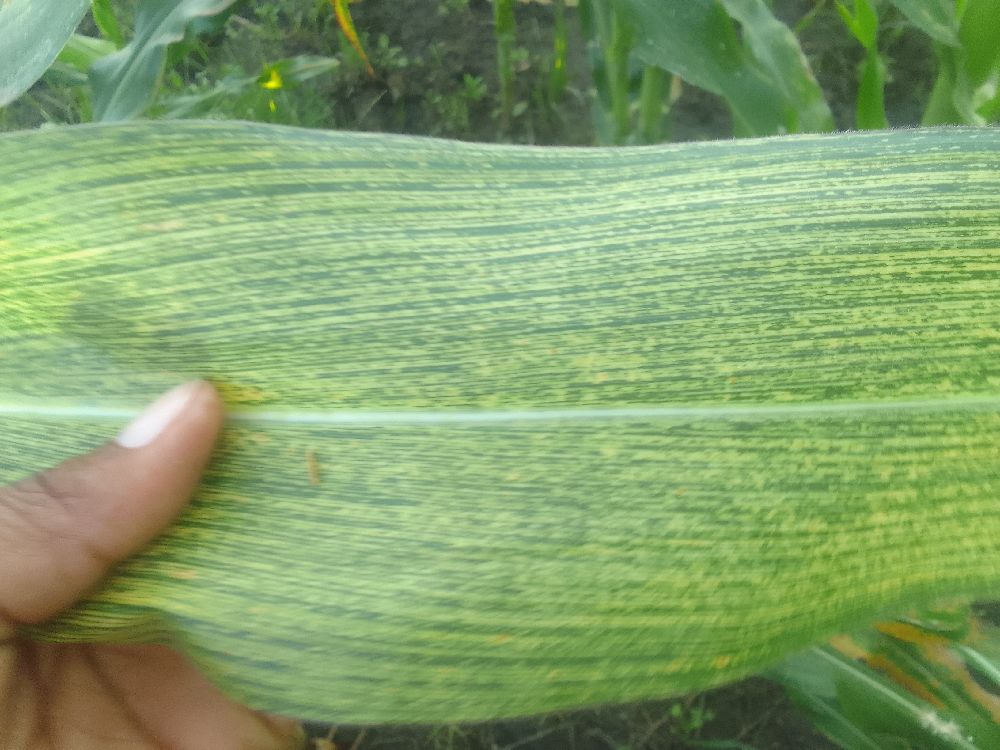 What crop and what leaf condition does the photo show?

maize, maize streak virus
